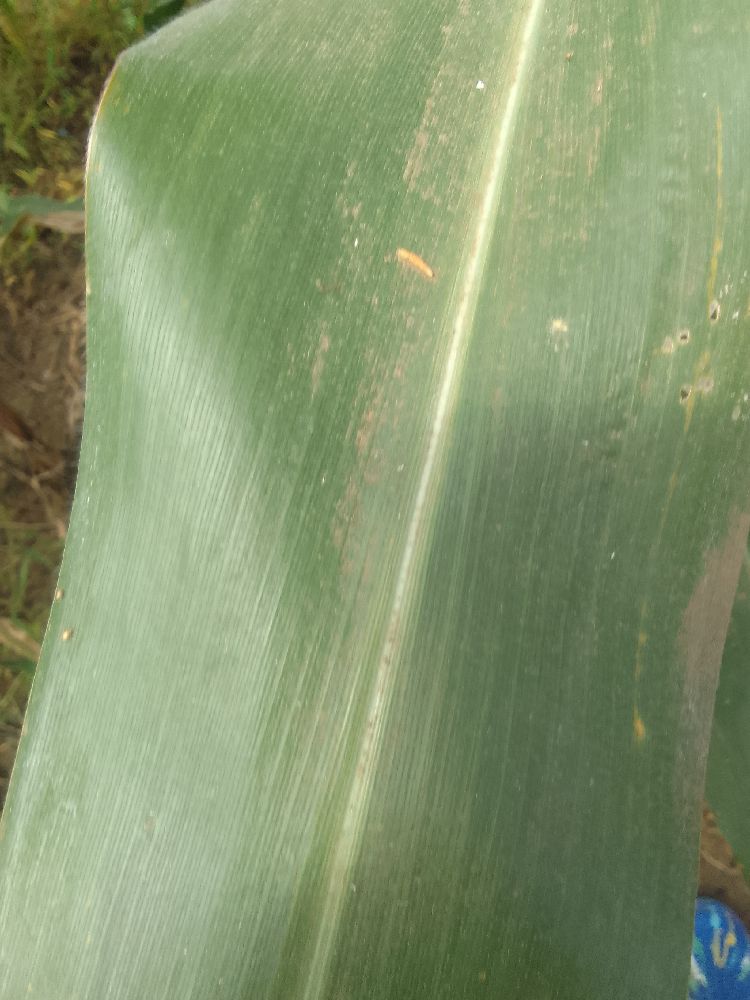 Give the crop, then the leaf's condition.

maize, healthy
